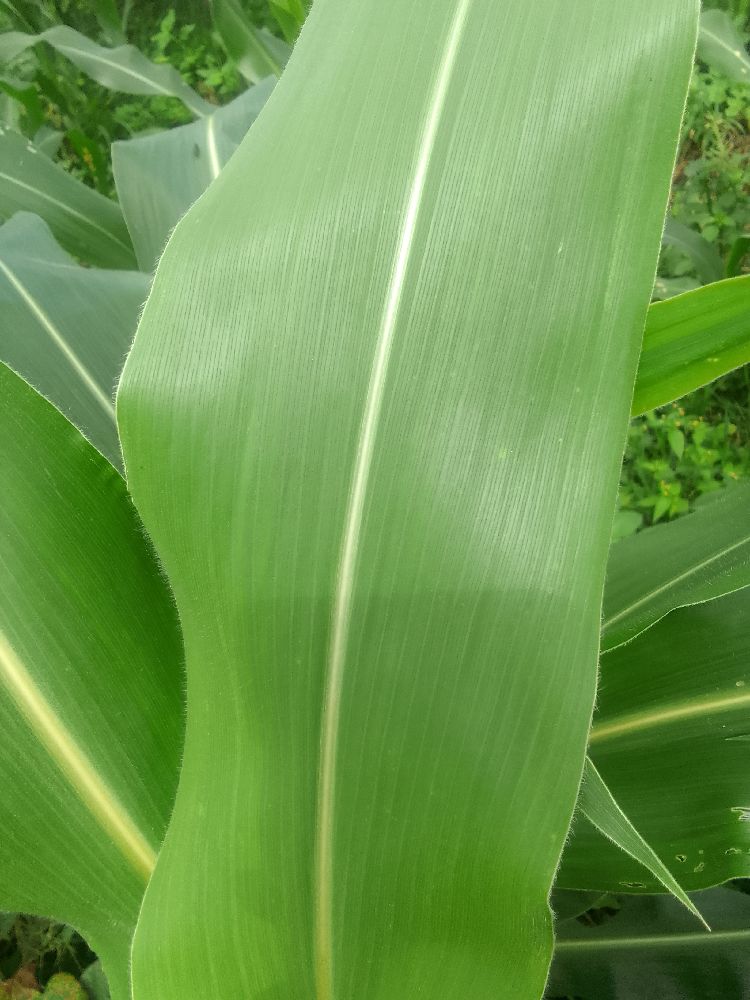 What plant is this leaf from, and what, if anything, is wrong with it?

maize, healthy
